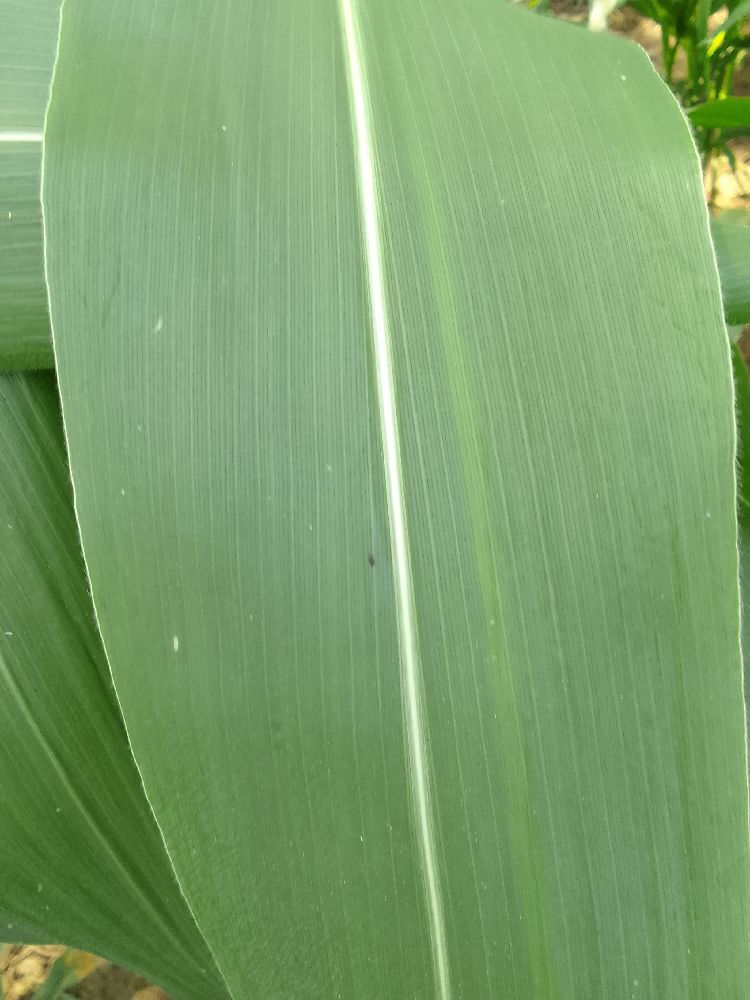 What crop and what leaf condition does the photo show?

maize, healthy
